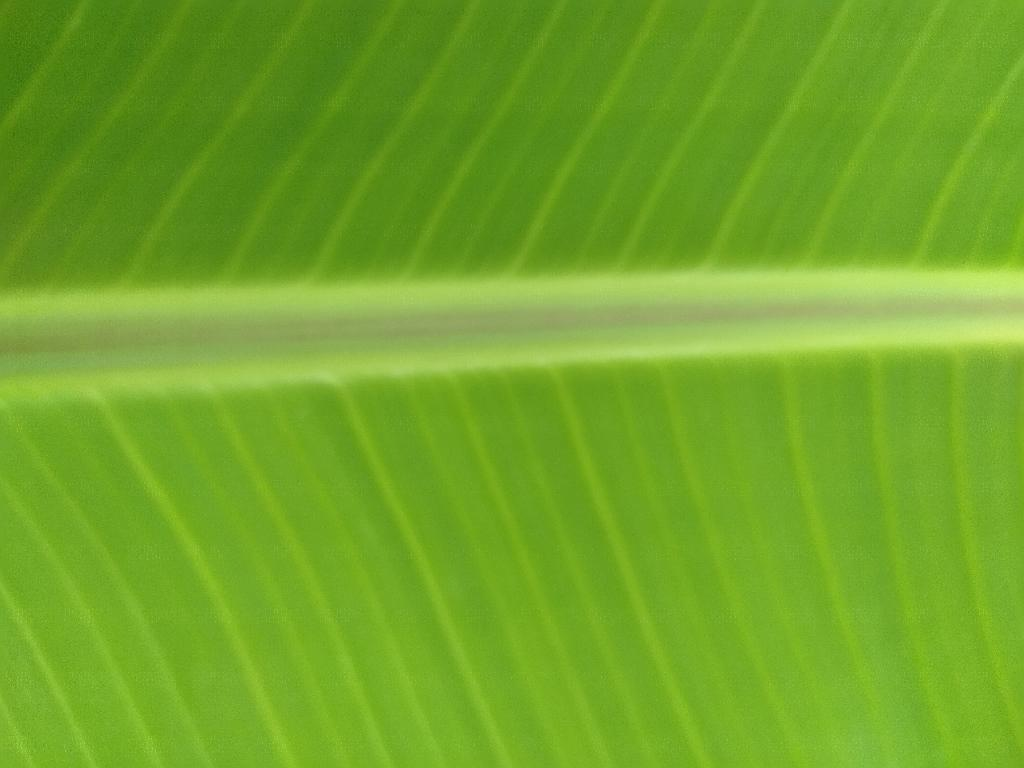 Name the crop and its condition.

banana, healthy
